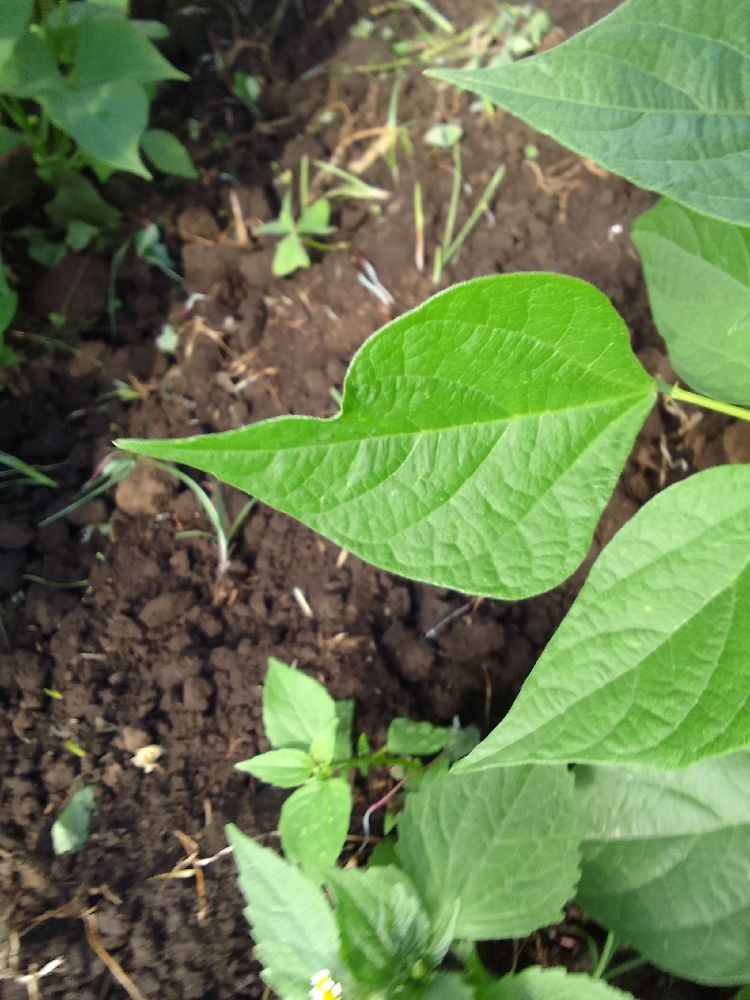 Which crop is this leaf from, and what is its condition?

common bean, healthy
